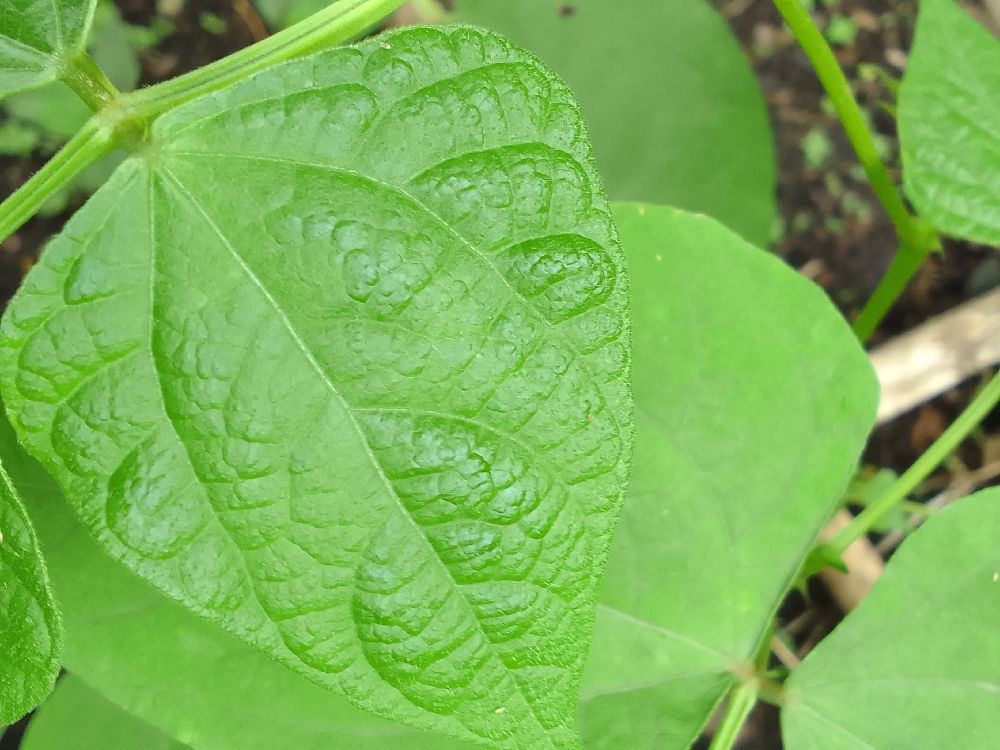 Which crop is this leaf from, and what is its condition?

common bean, healthy
